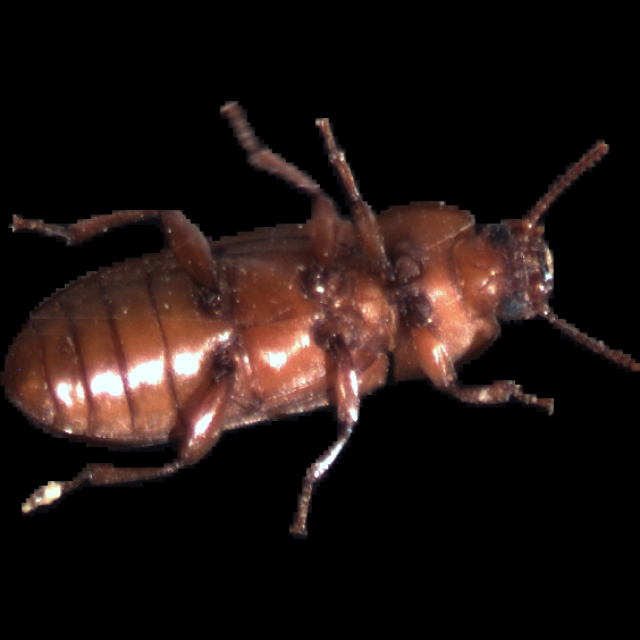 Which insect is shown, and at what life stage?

mealworm beetle
